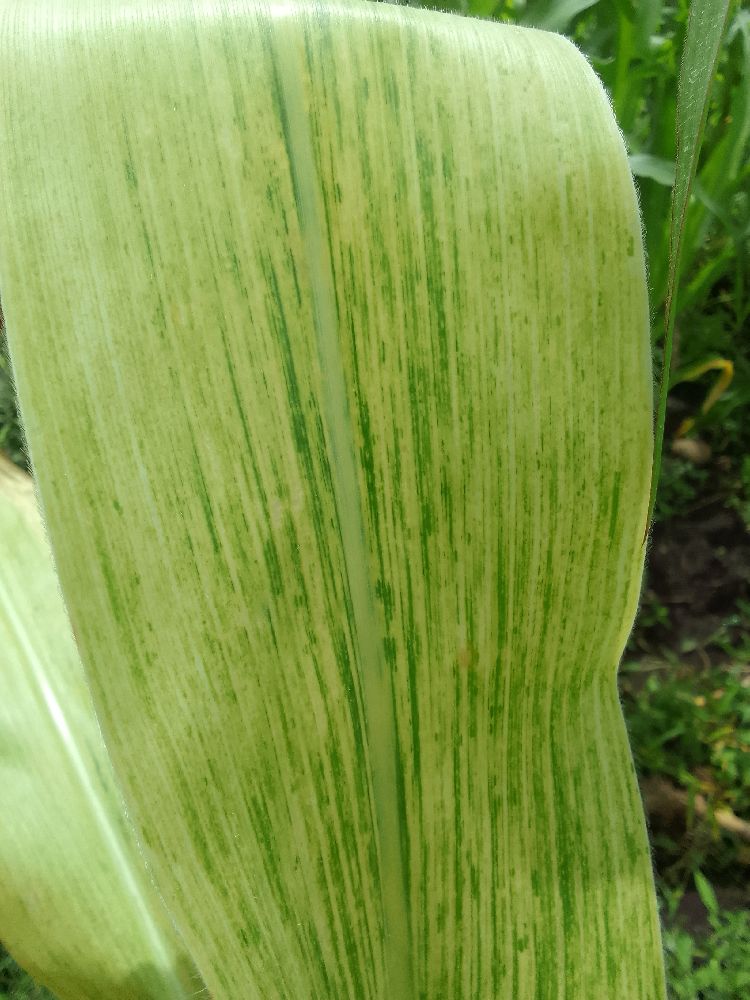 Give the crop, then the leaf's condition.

maize, maize lethal necrosis
